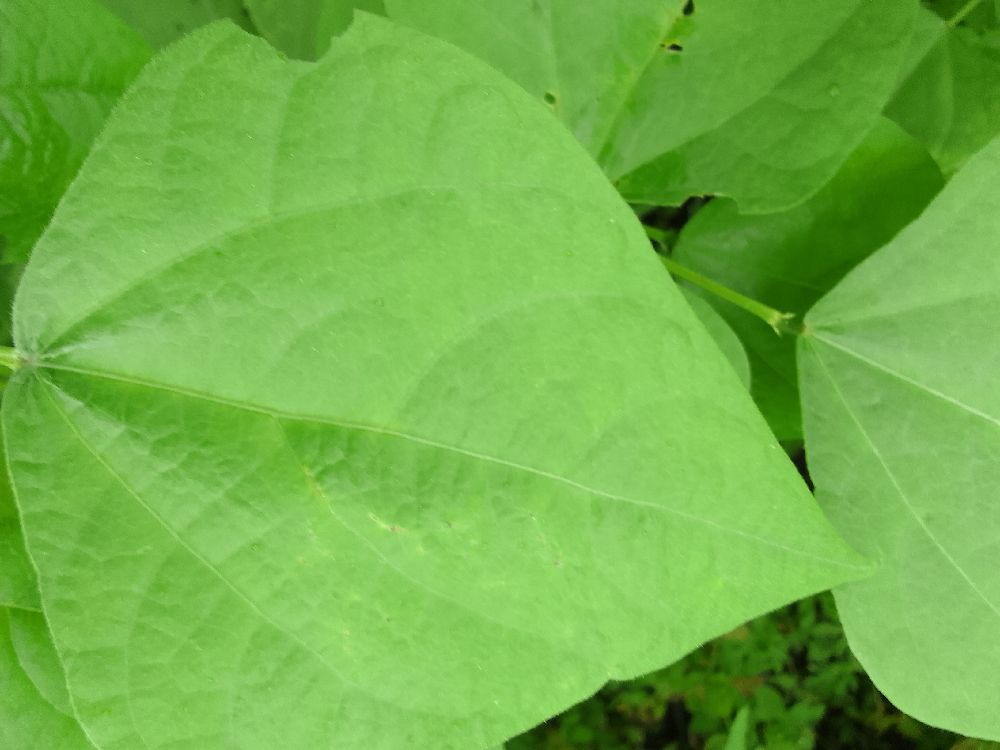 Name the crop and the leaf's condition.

common bean, healthy
